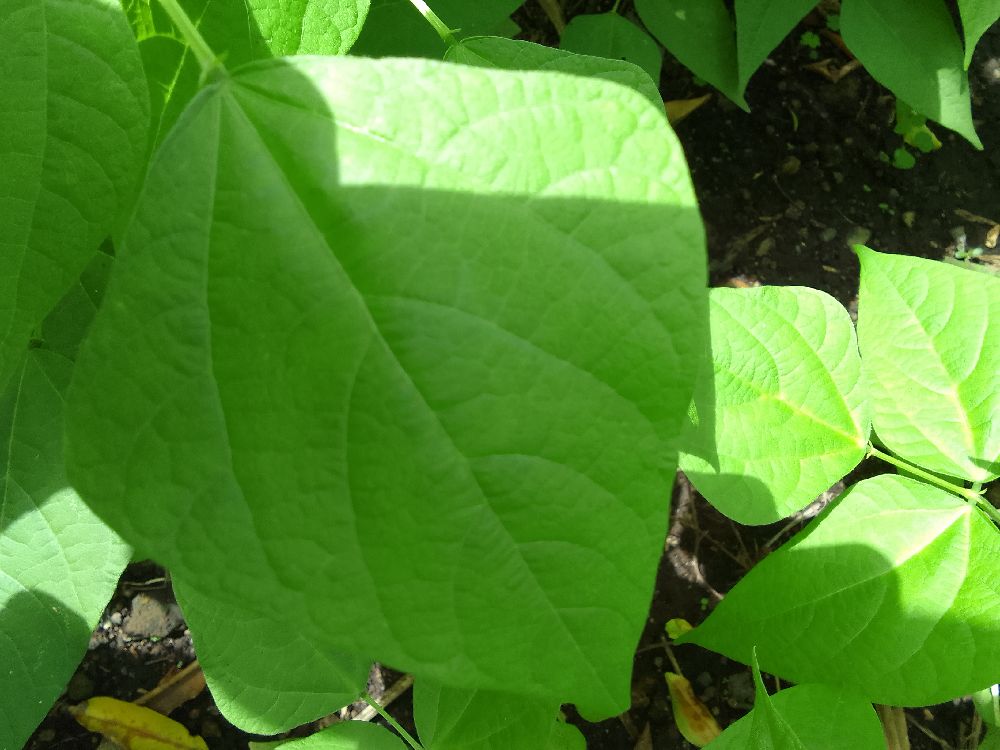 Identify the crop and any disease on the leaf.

common bean, healthy
